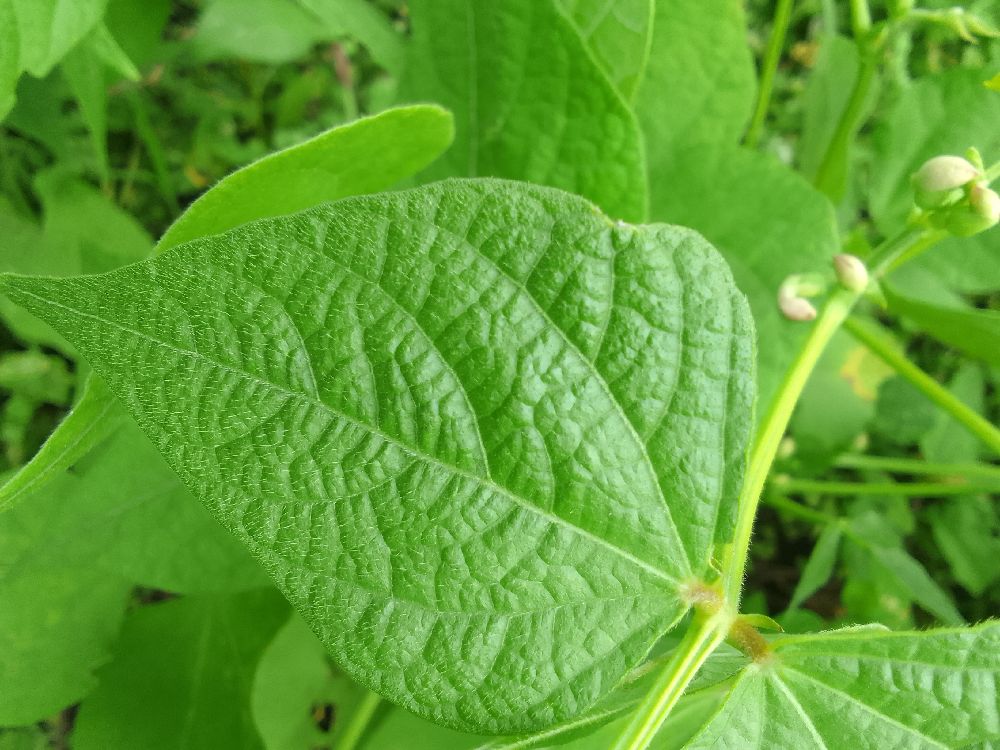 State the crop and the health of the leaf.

common bean, healthy
